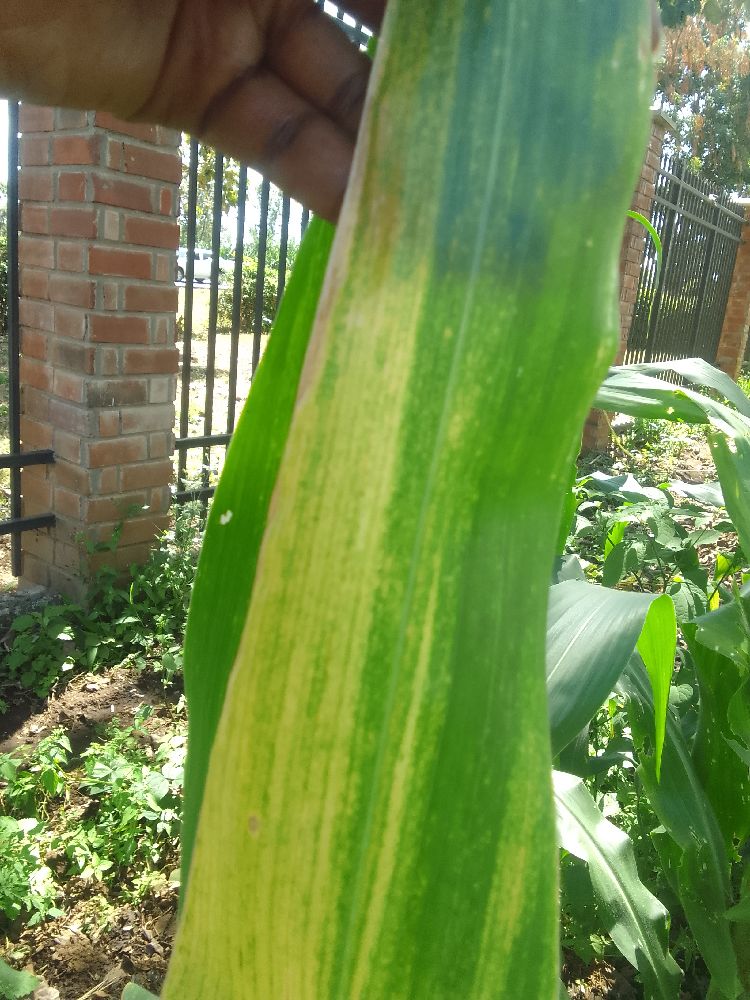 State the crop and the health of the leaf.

maize, maize lethal necrosis
